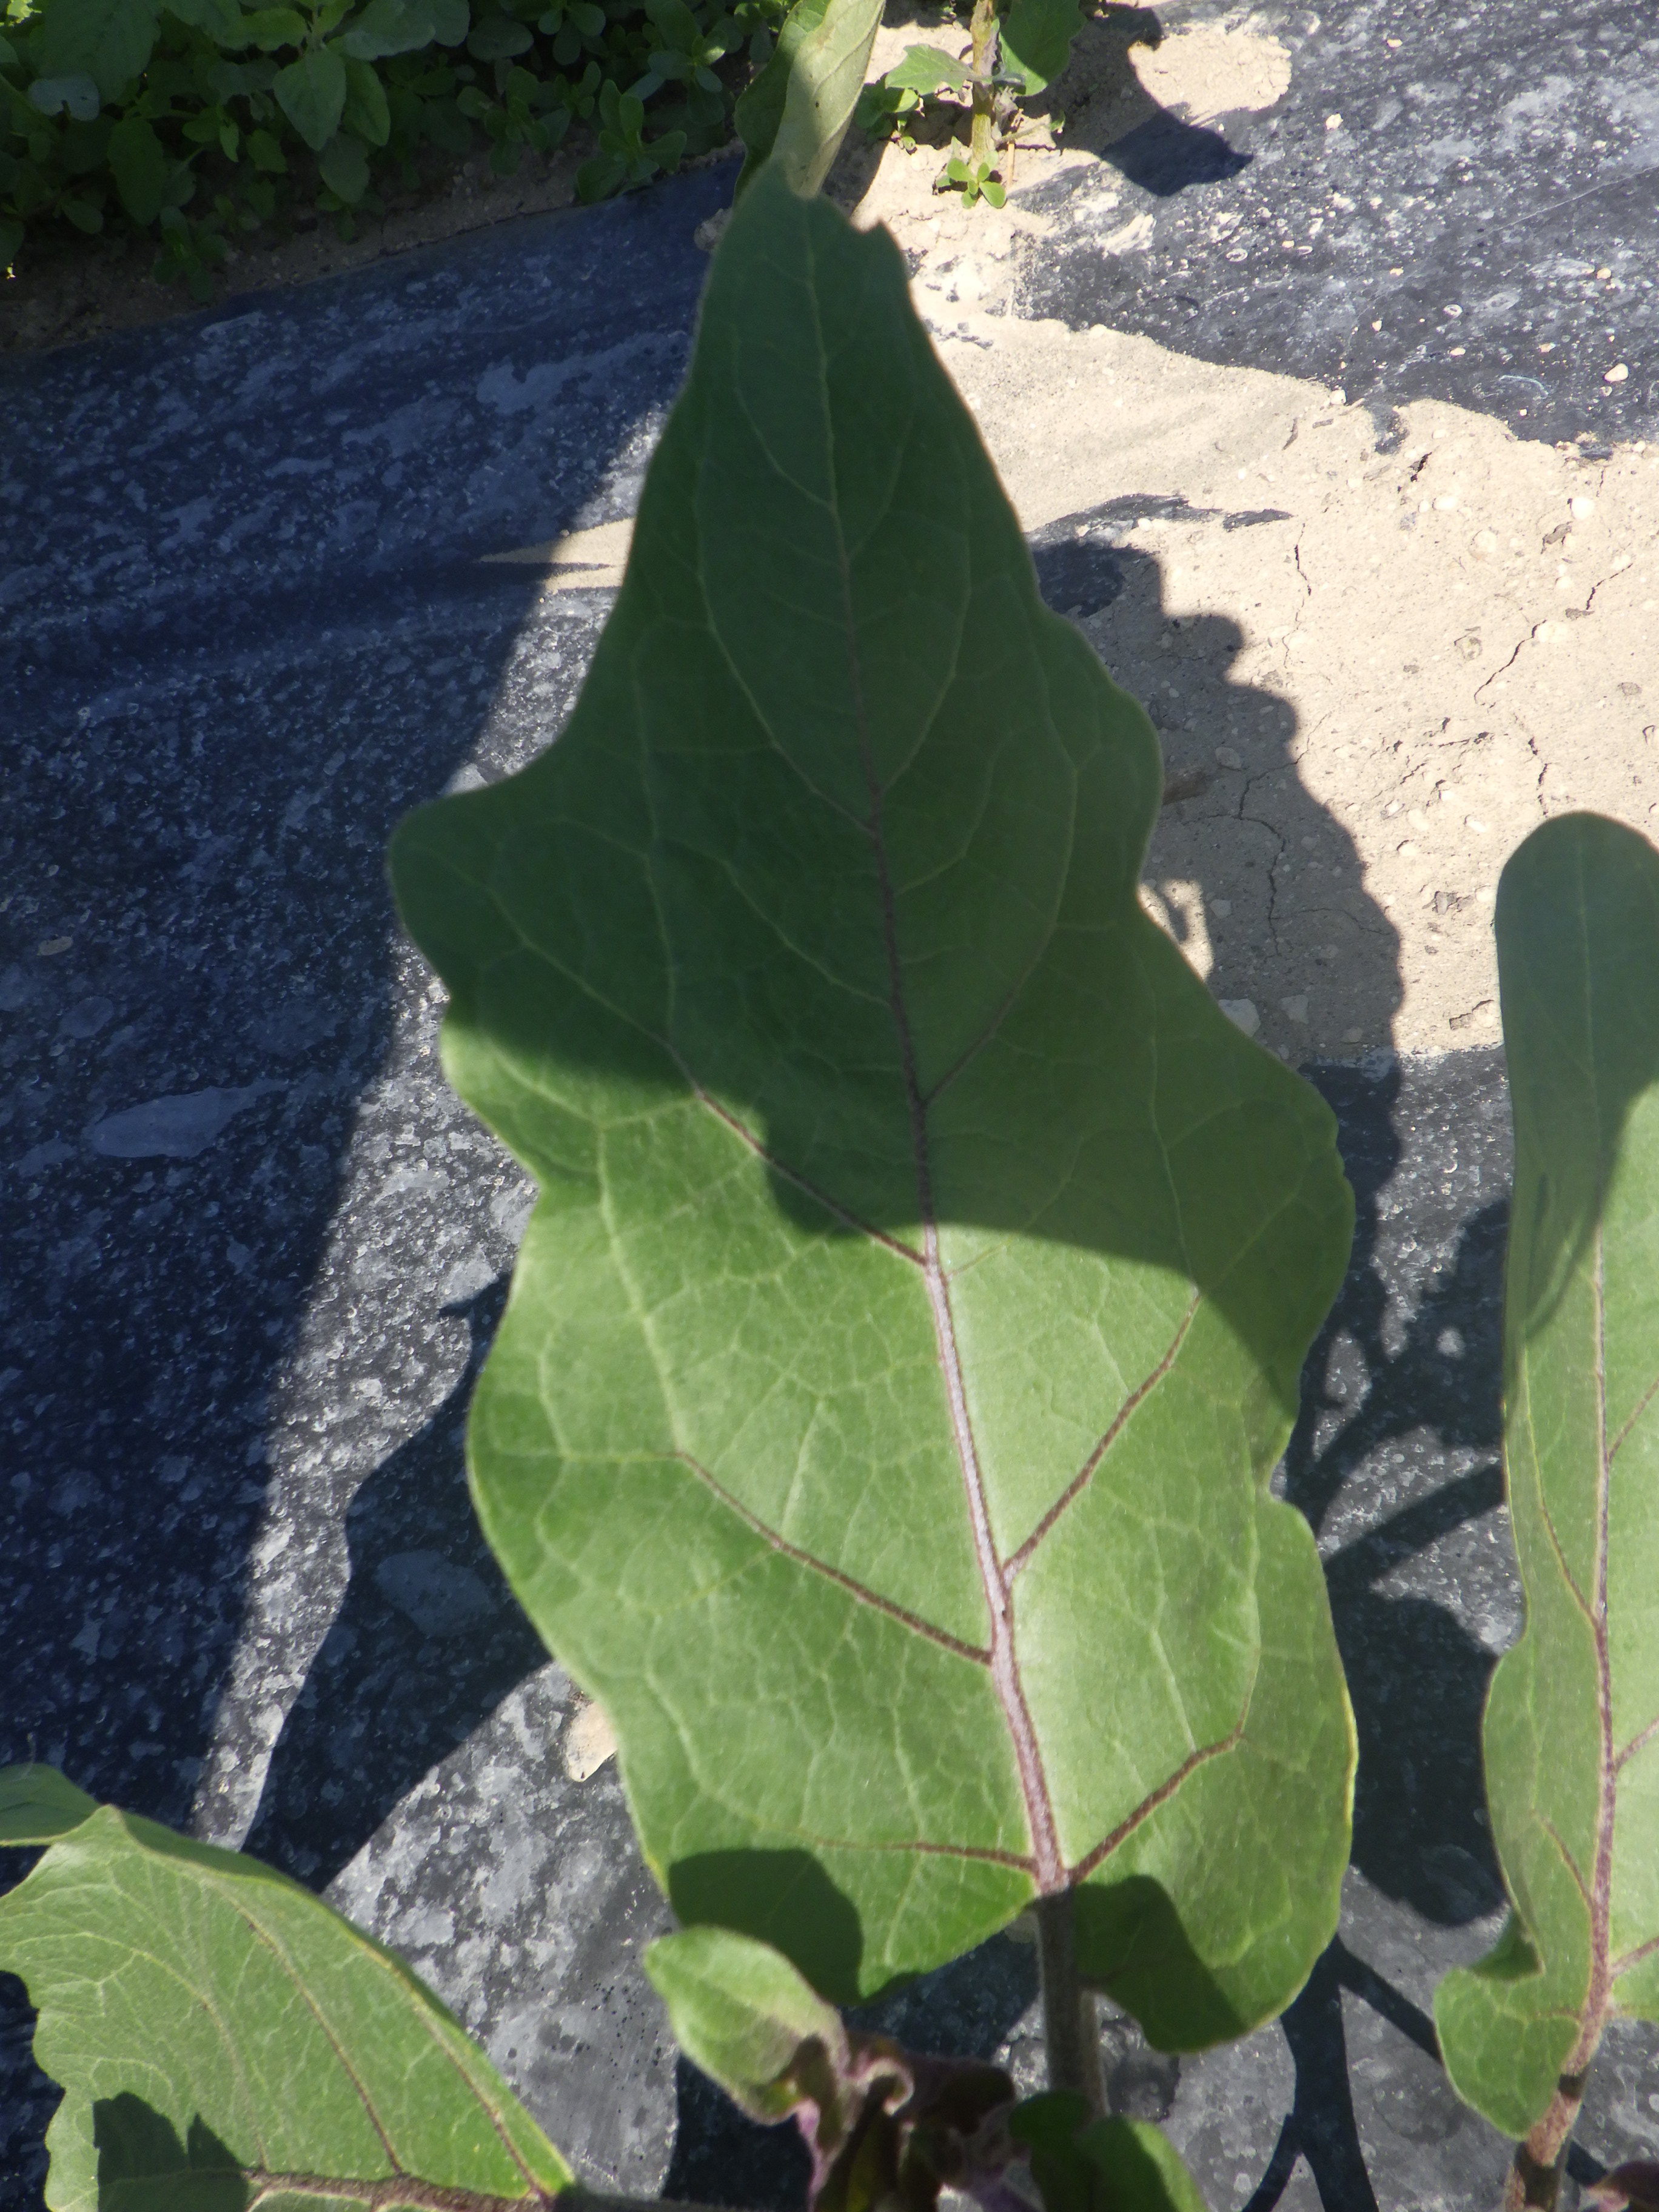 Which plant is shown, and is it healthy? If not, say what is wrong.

aubergine, healthy
